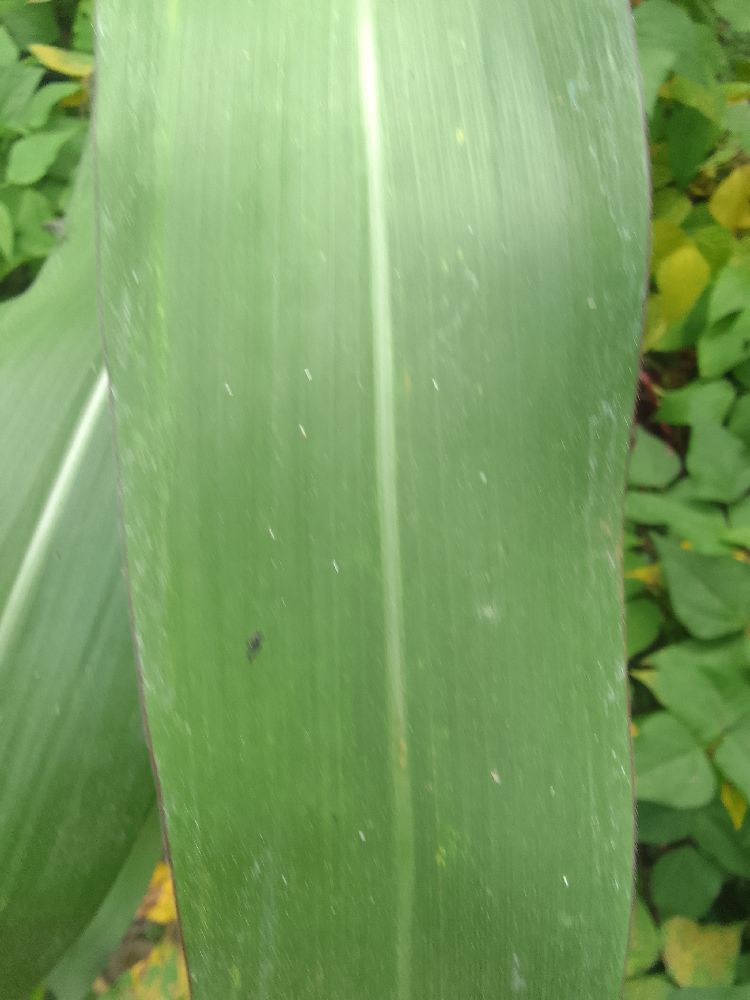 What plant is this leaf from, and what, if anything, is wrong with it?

maize, healthy
